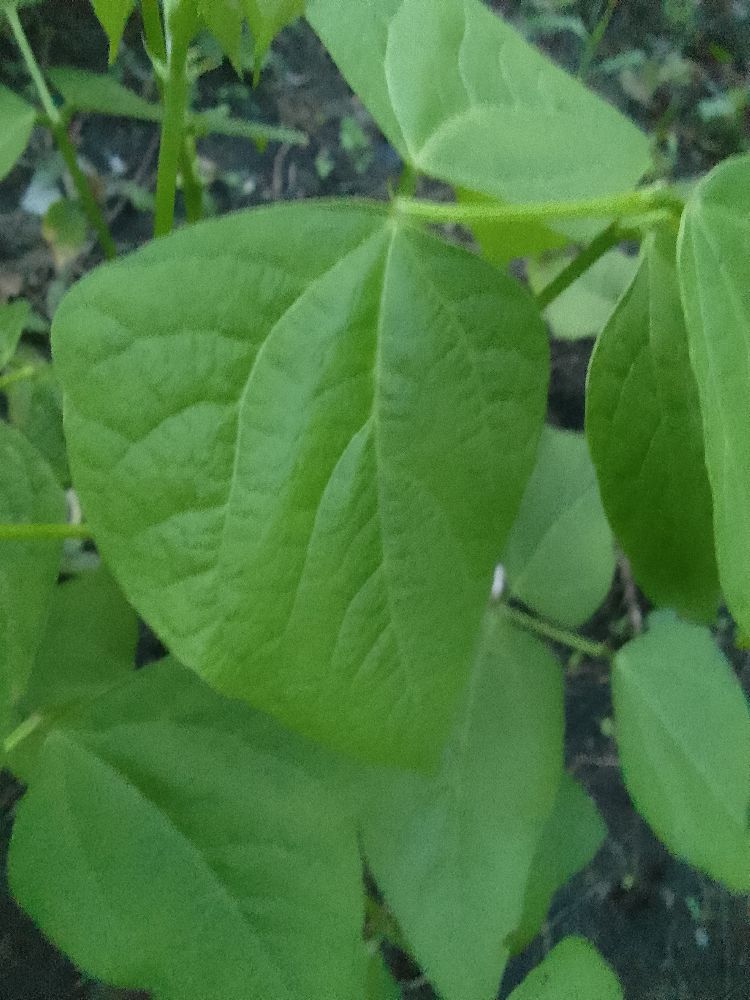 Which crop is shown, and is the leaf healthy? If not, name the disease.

common bean, healthy
